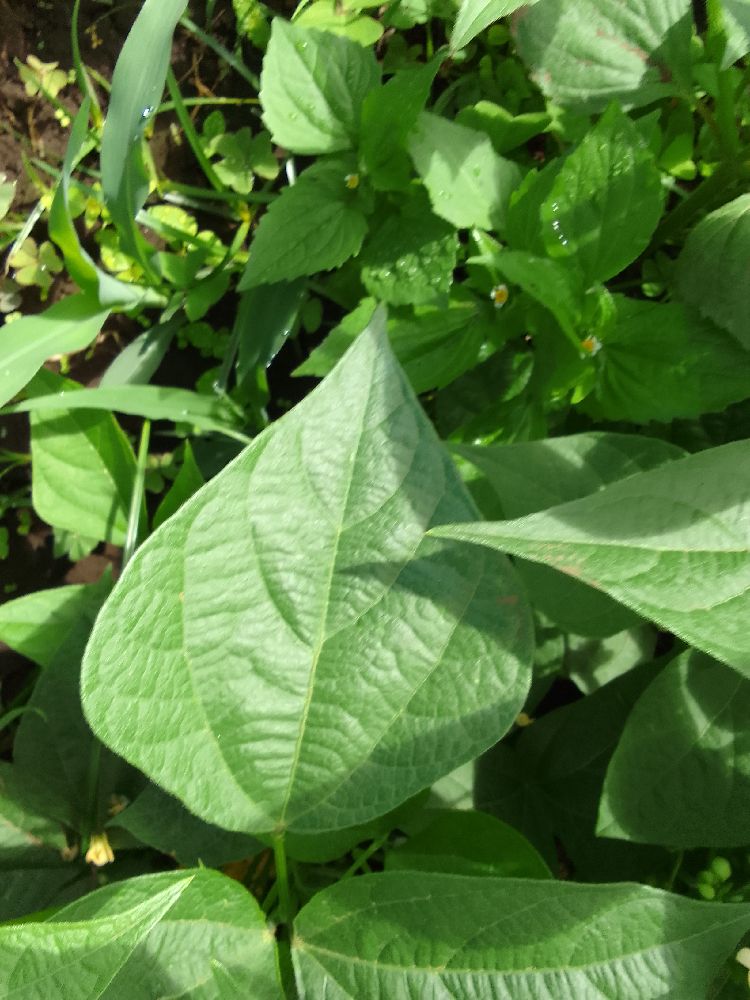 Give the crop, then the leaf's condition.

common bean, healthy
